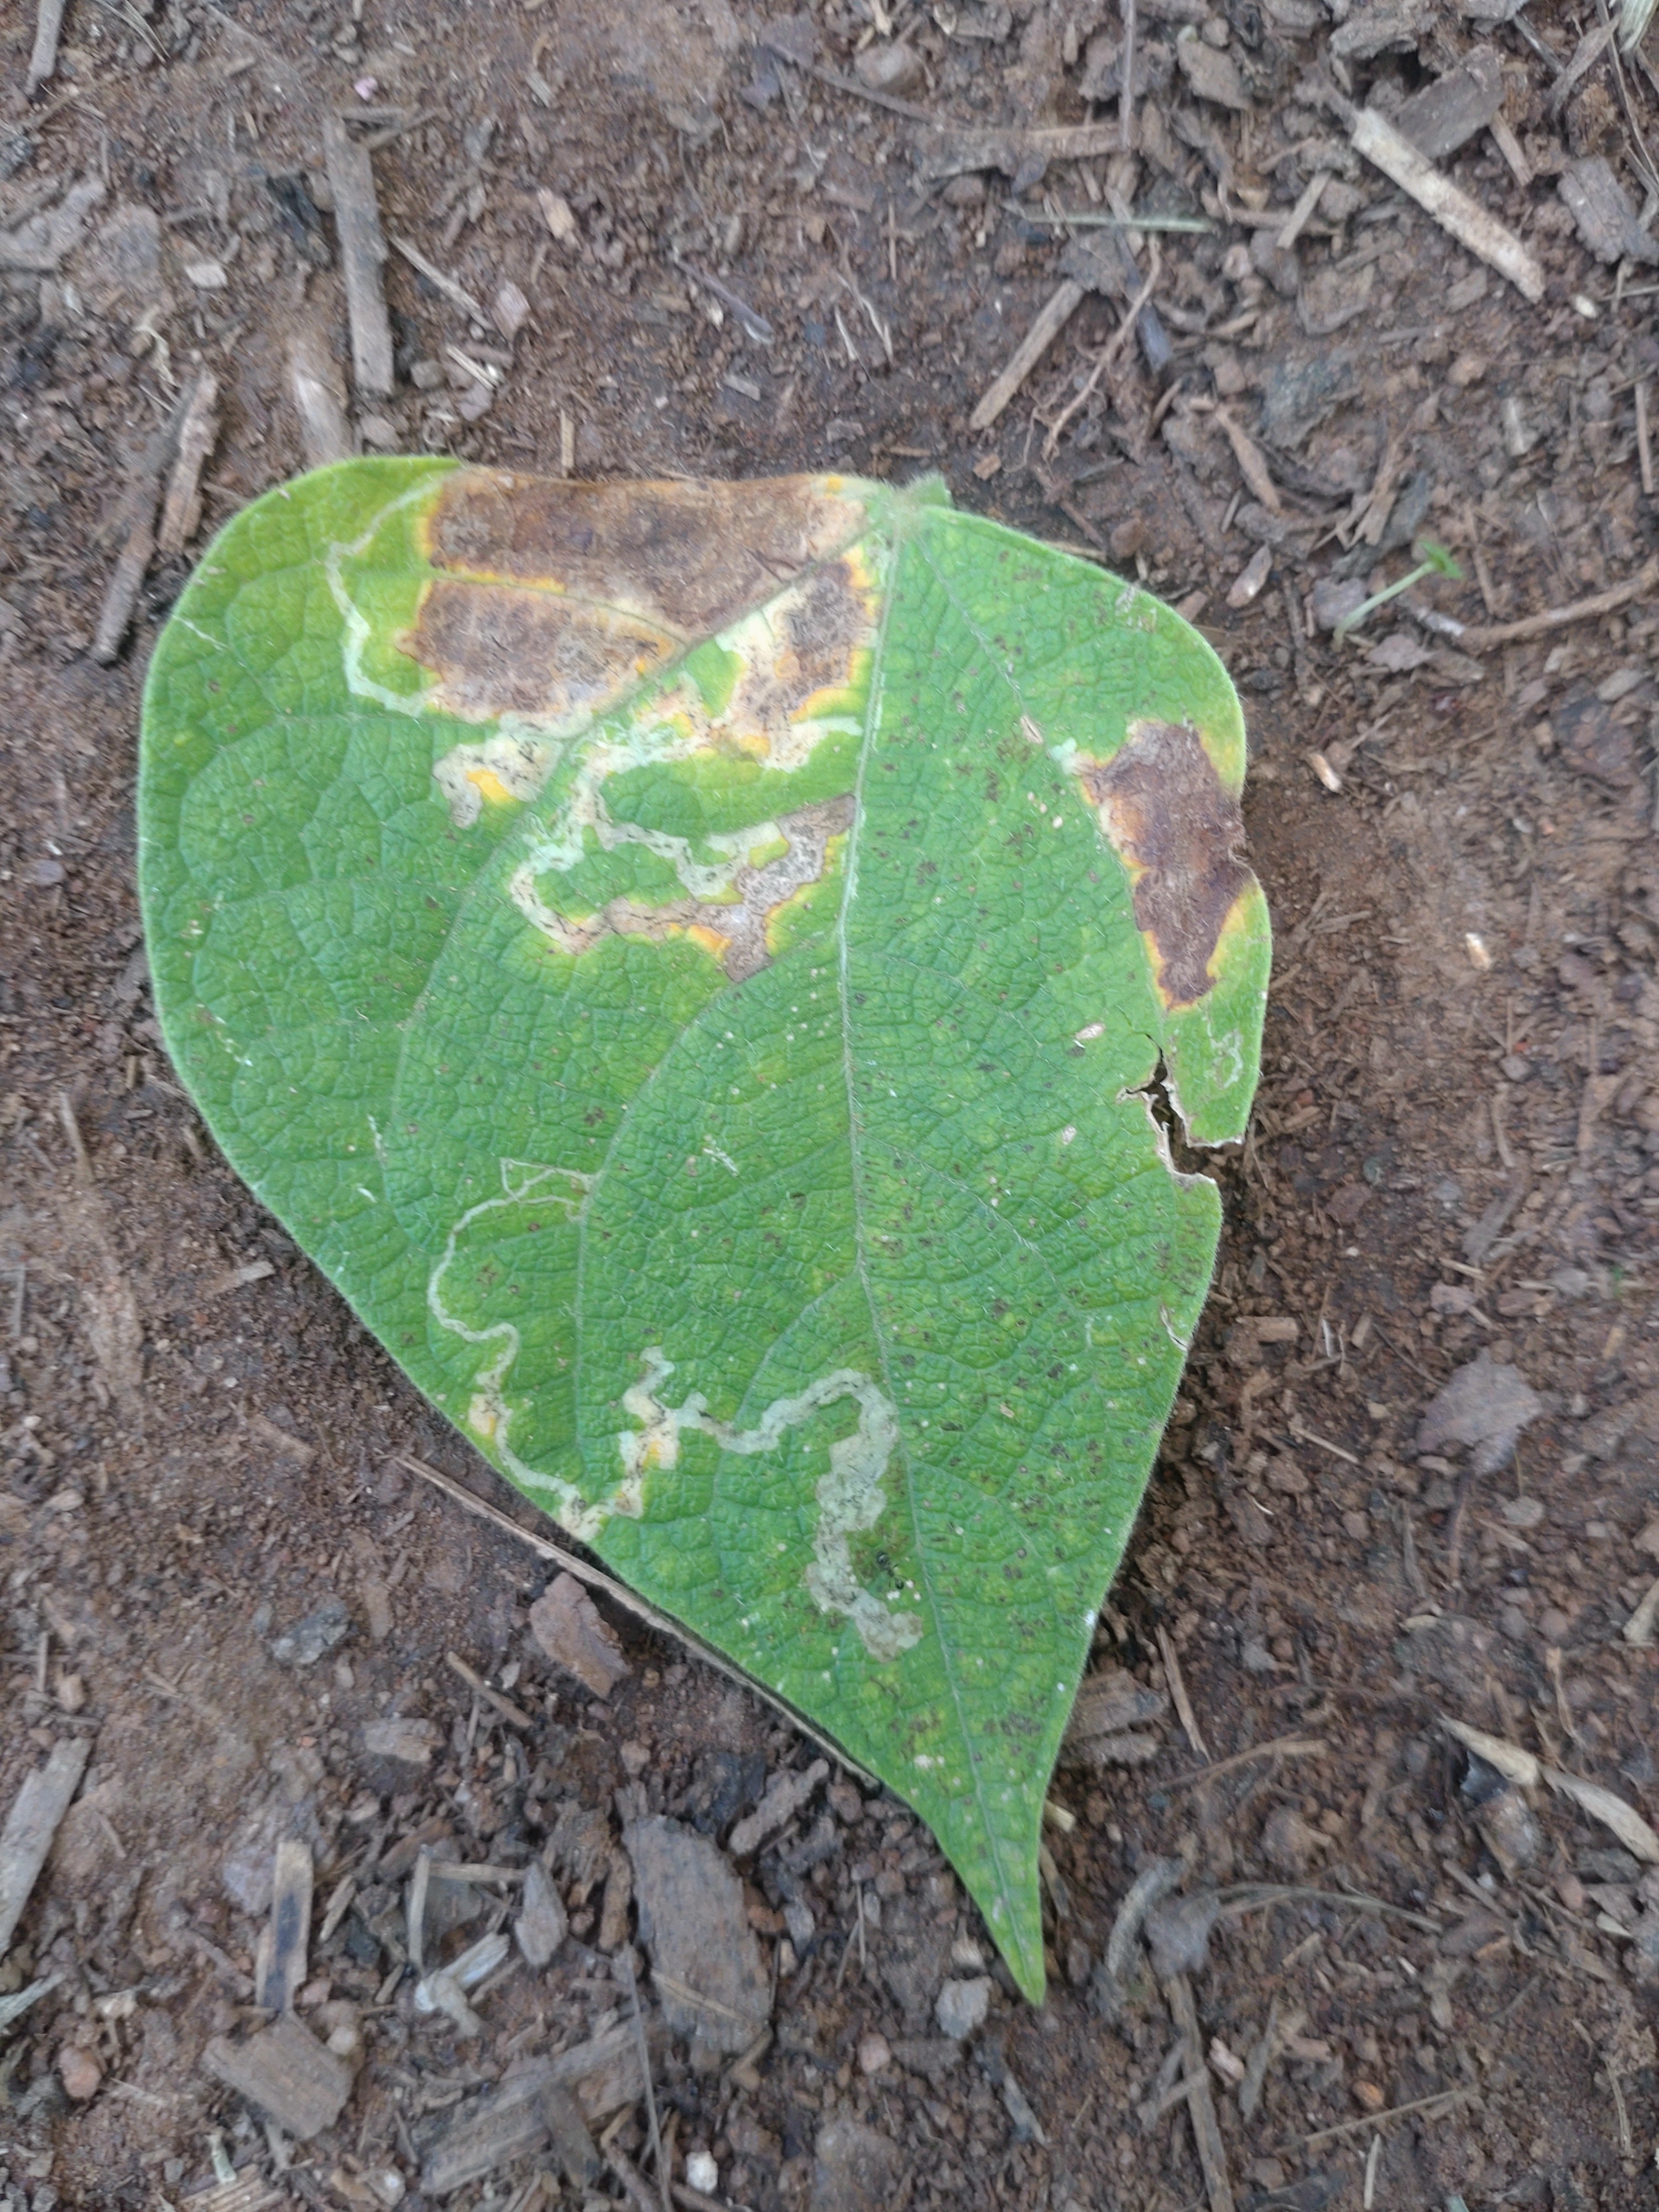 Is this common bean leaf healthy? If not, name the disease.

anthracnose
